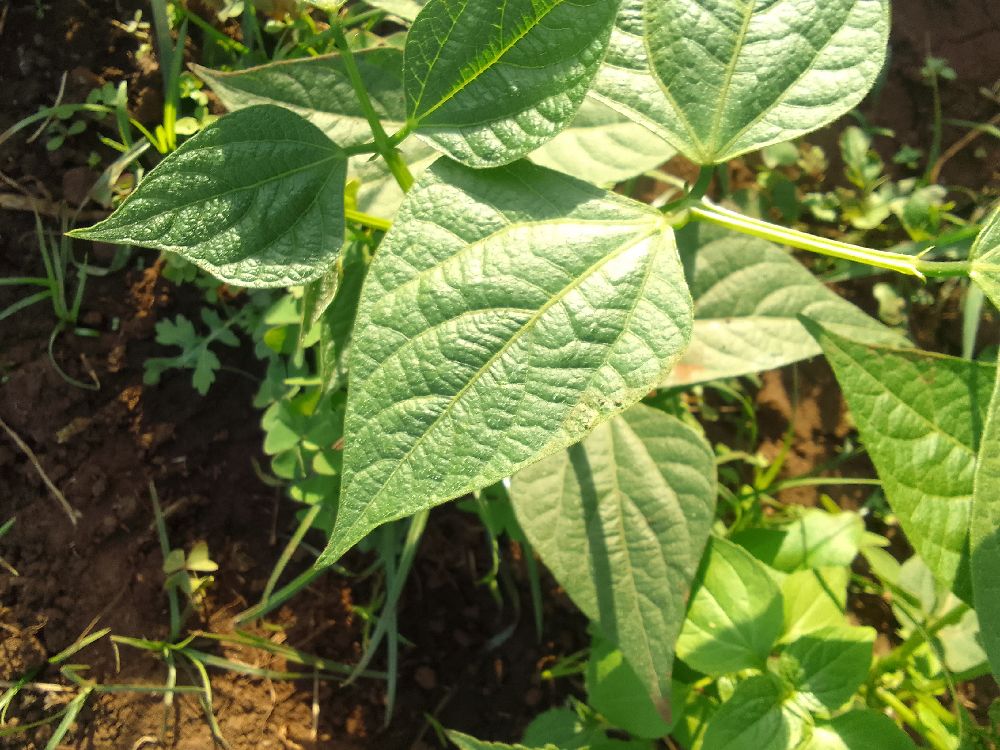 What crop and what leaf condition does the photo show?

common bean, healthy
